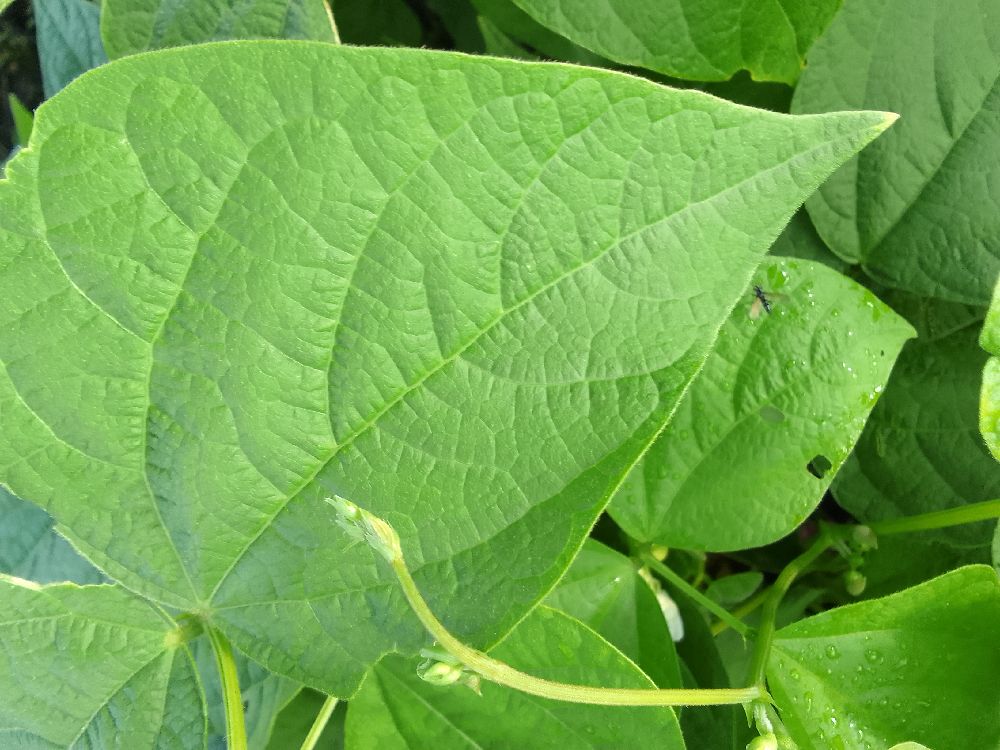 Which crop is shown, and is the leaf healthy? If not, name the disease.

common bean, healthy
